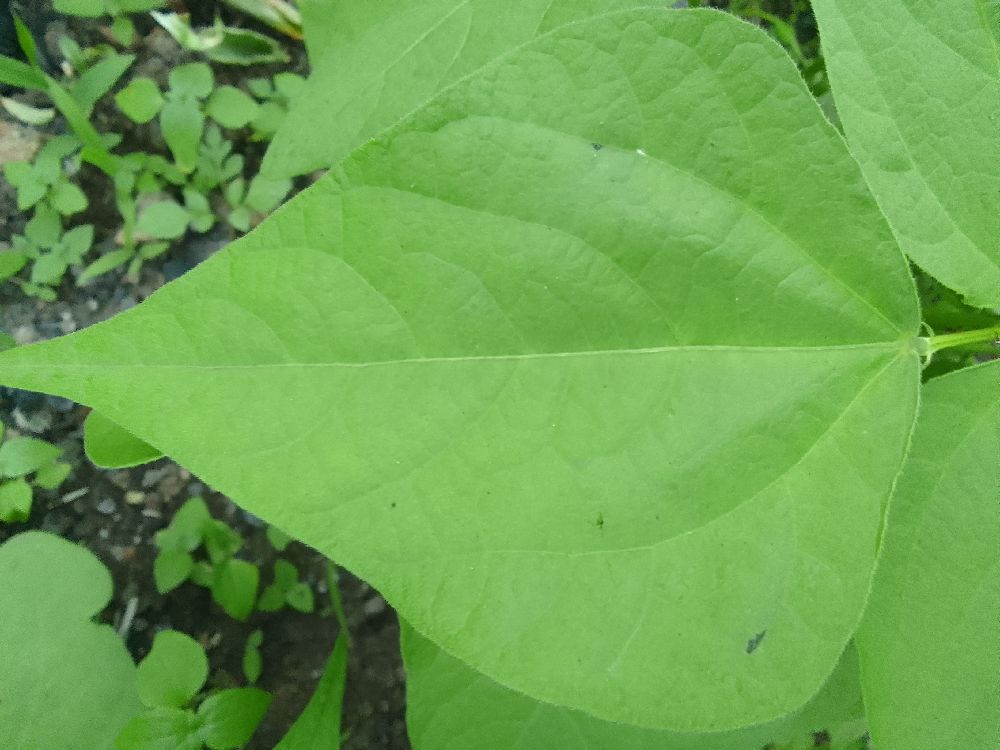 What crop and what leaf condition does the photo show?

common bean, healthy
